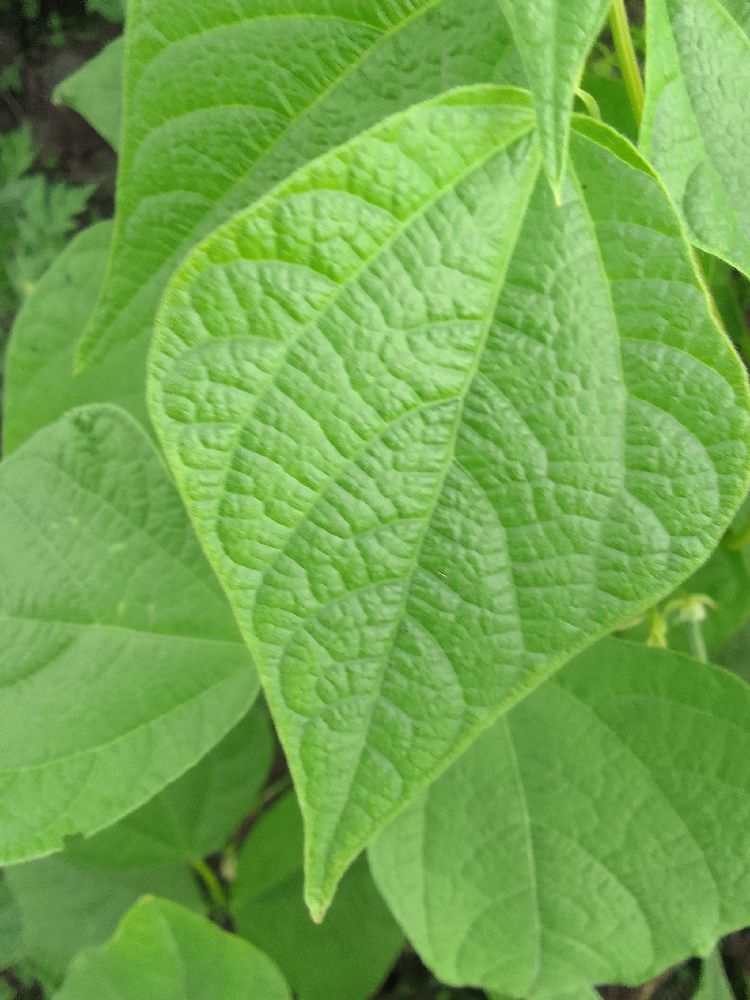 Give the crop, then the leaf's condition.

common bean, healthy
